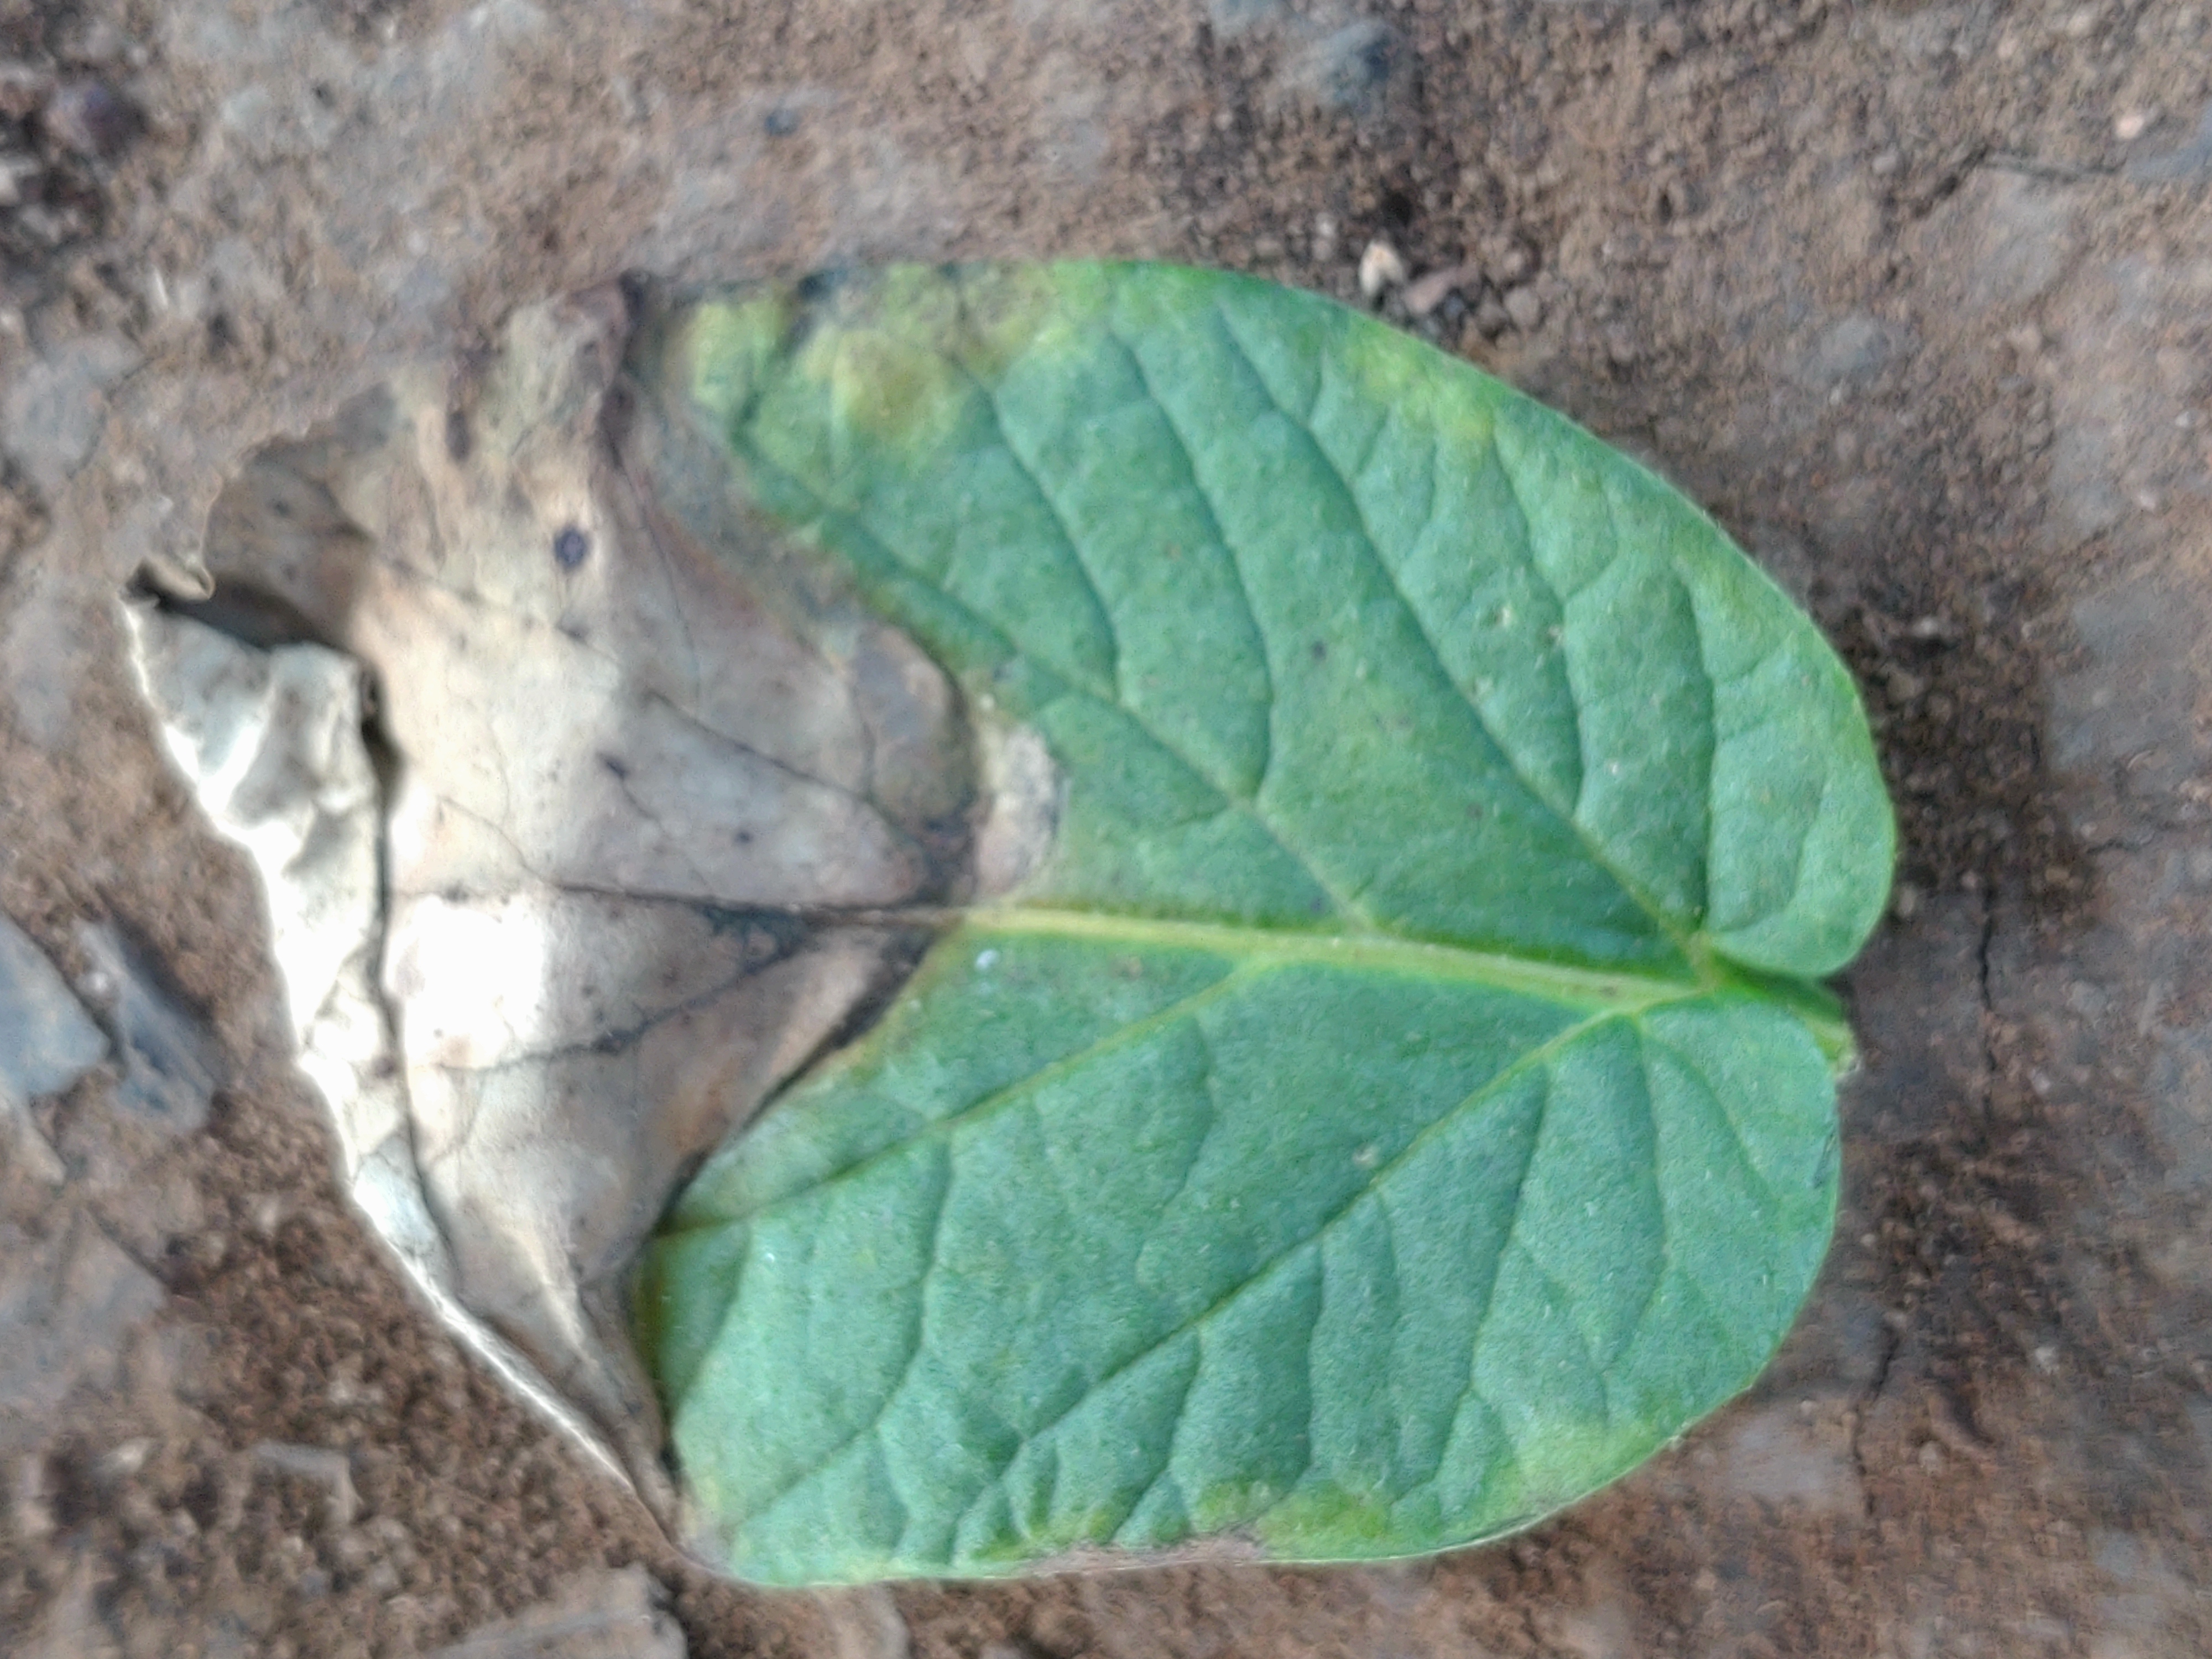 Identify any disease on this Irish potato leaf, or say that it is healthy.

early blight
